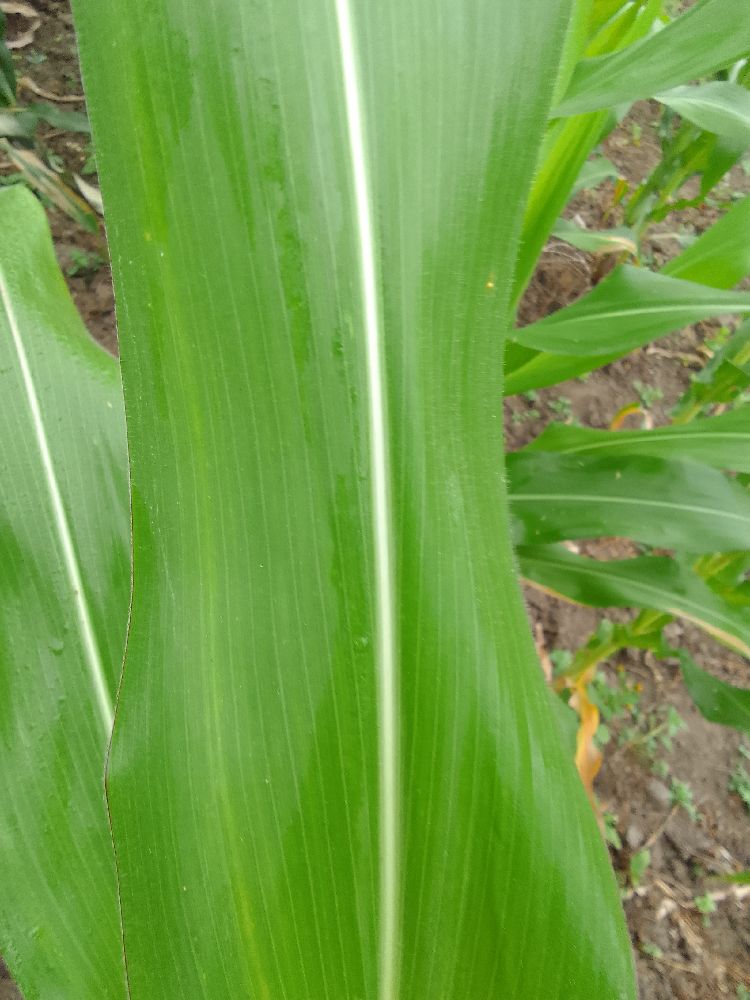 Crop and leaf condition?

maize, healthy
